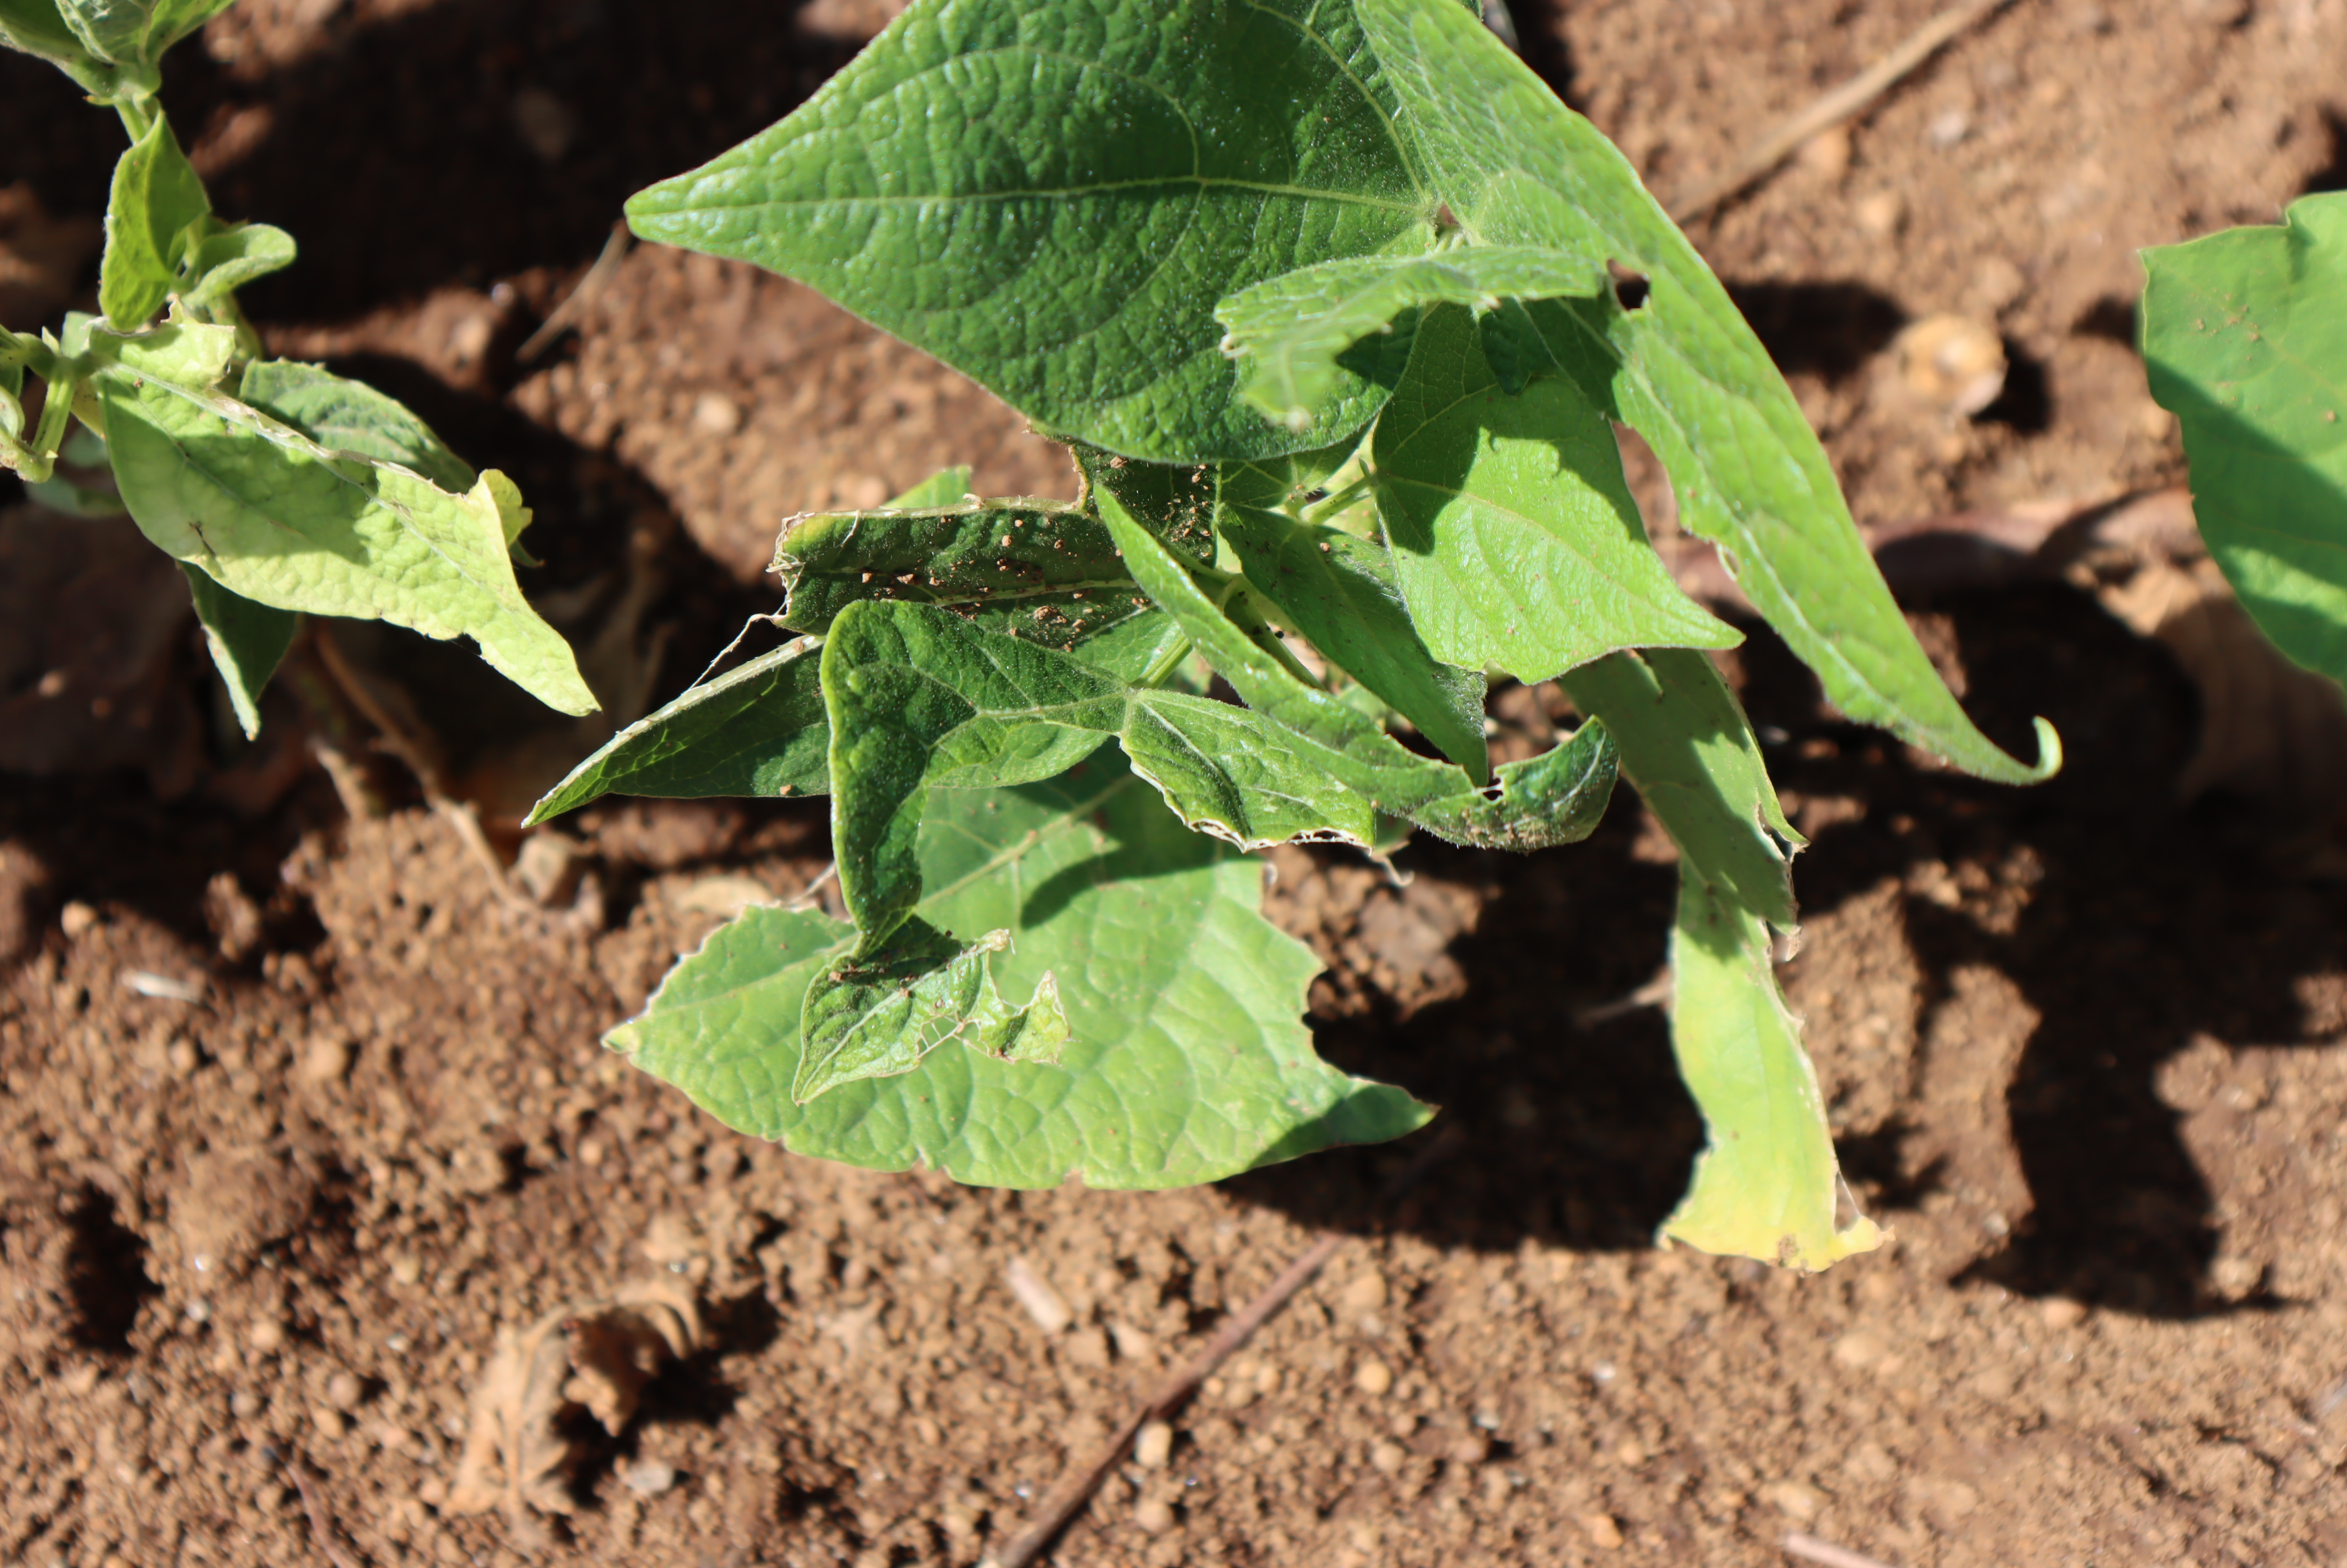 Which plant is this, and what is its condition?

peas, phytophagous
